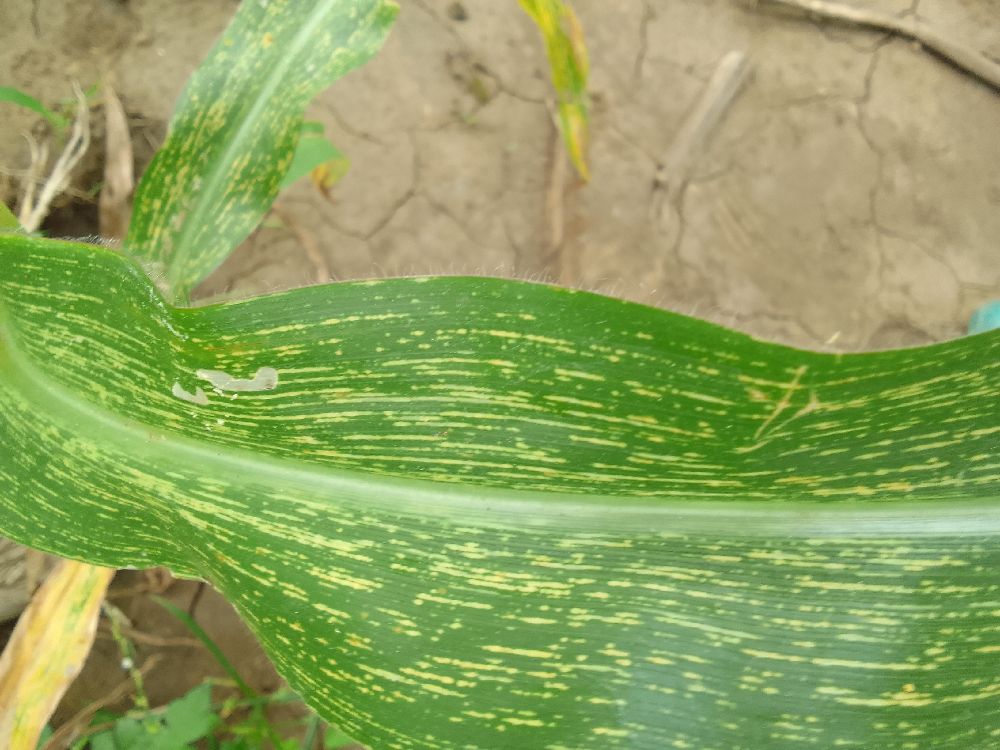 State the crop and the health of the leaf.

maize, maize streak virus
